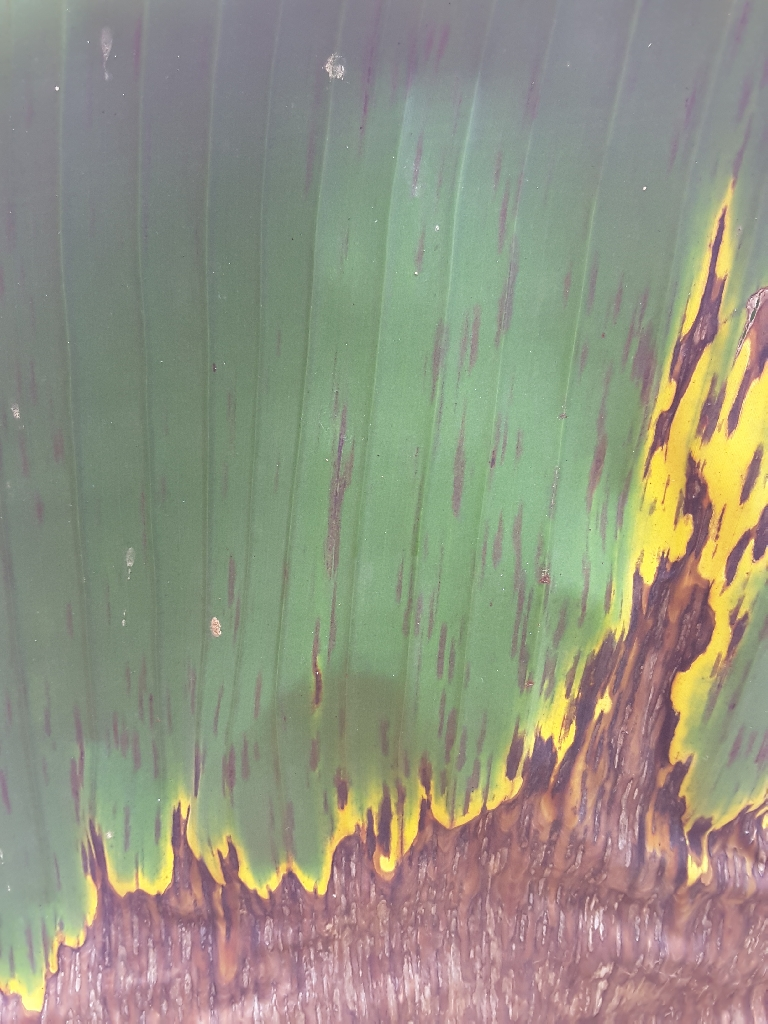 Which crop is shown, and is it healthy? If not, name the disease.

banana, black sigatoka
